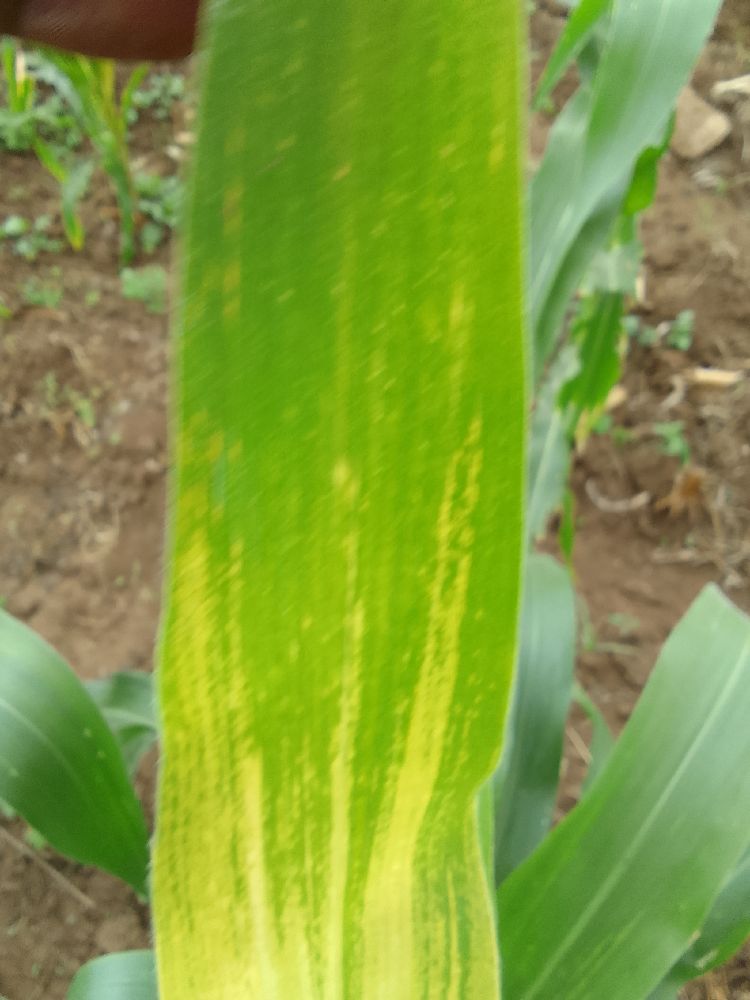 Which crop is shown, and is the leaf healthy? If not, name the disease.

maize, maize lethal necrosis
